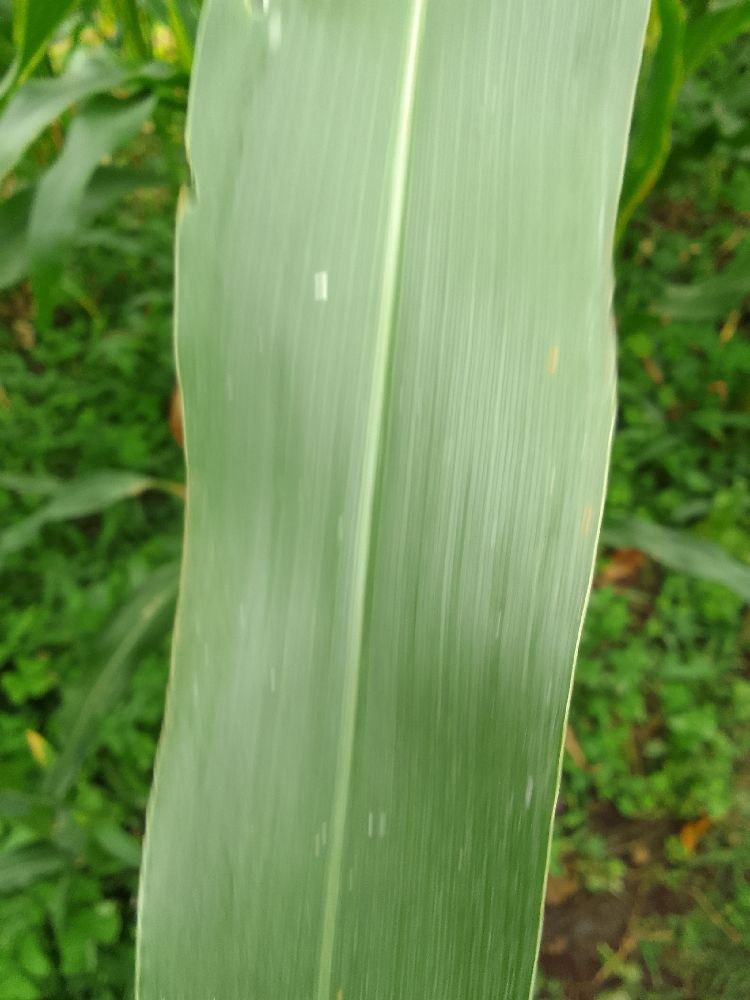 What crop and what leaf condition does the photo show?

maize, healthy
